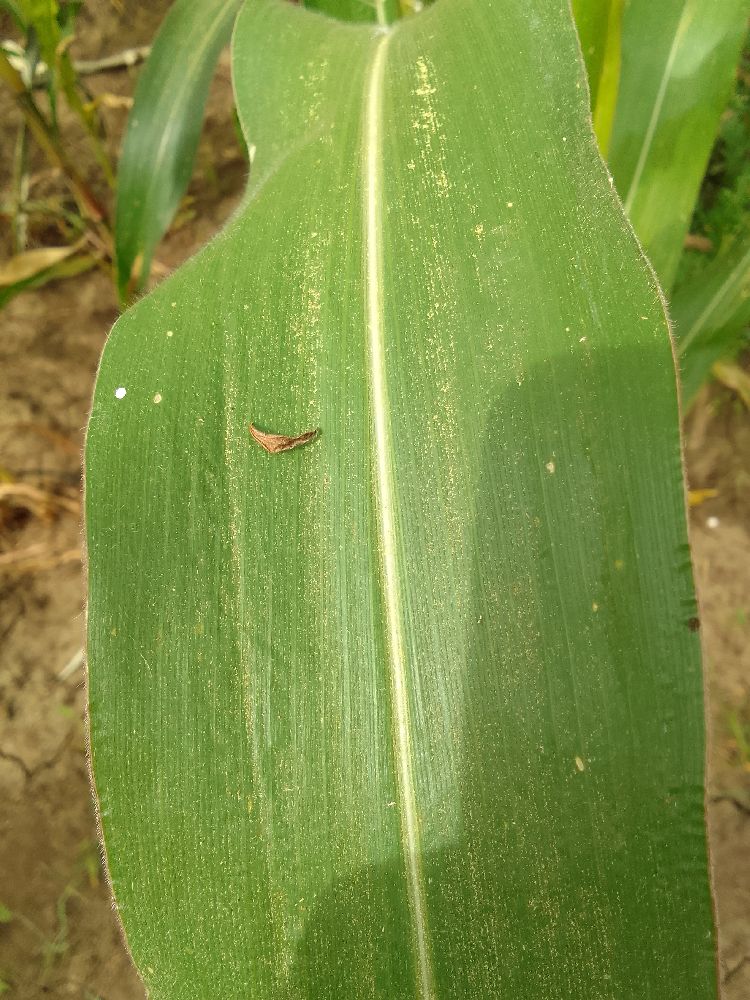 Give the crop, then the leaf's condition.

maize, healthy
